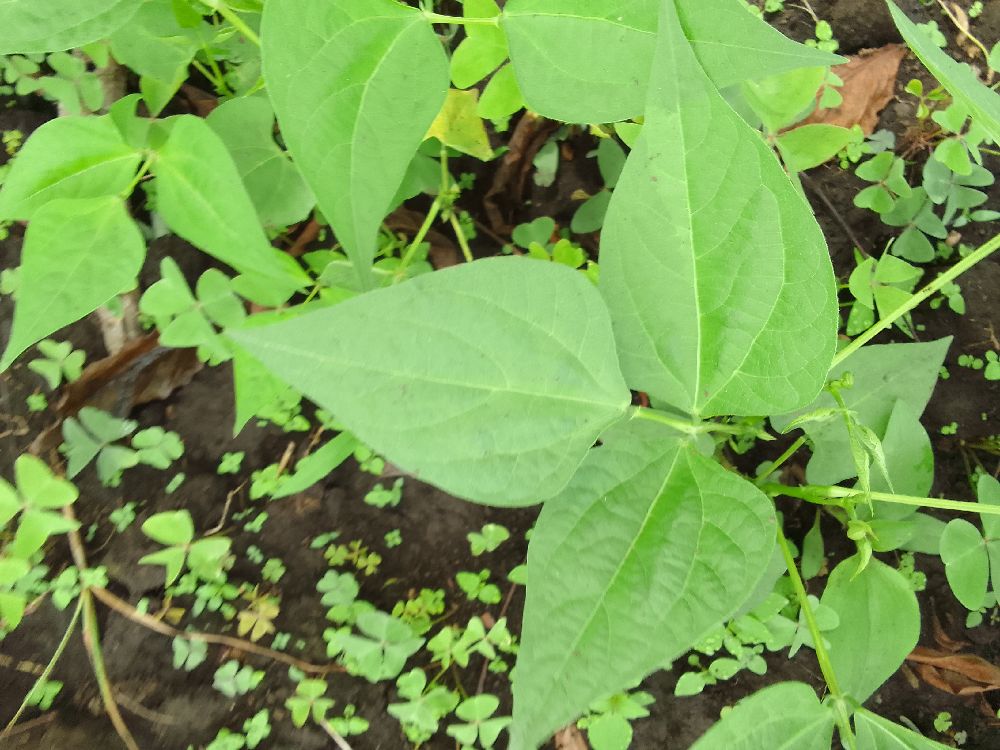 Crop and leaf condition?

common bean, healthy
